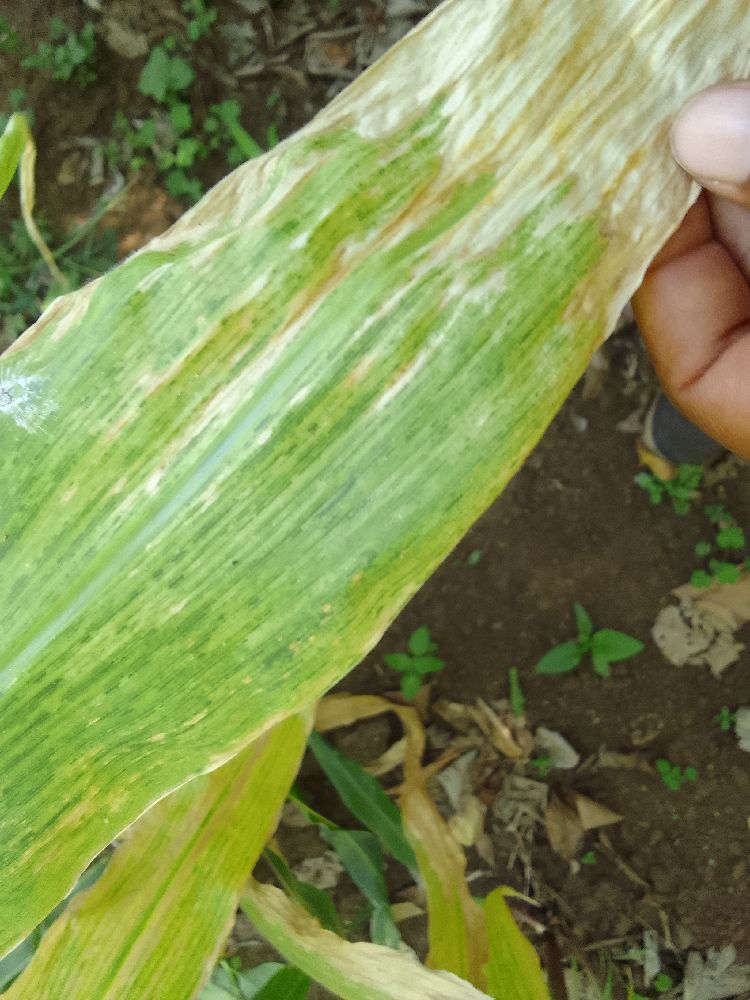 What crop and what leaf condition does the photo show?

maize, maize lethal necrosis
